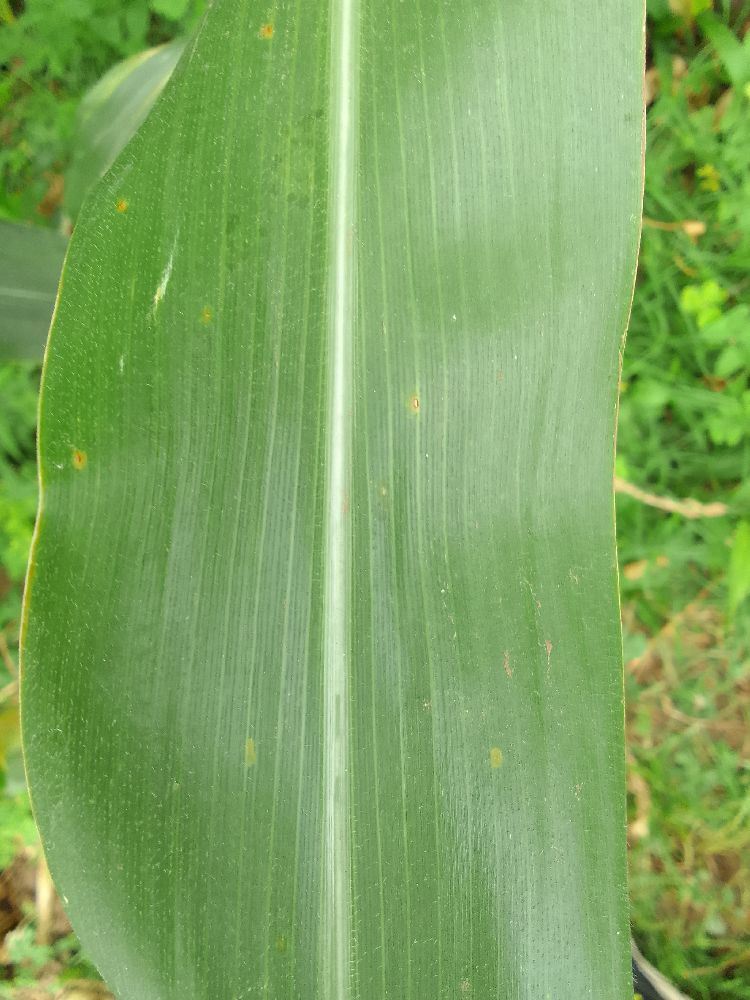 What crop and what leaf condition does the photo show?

maize, healthy
